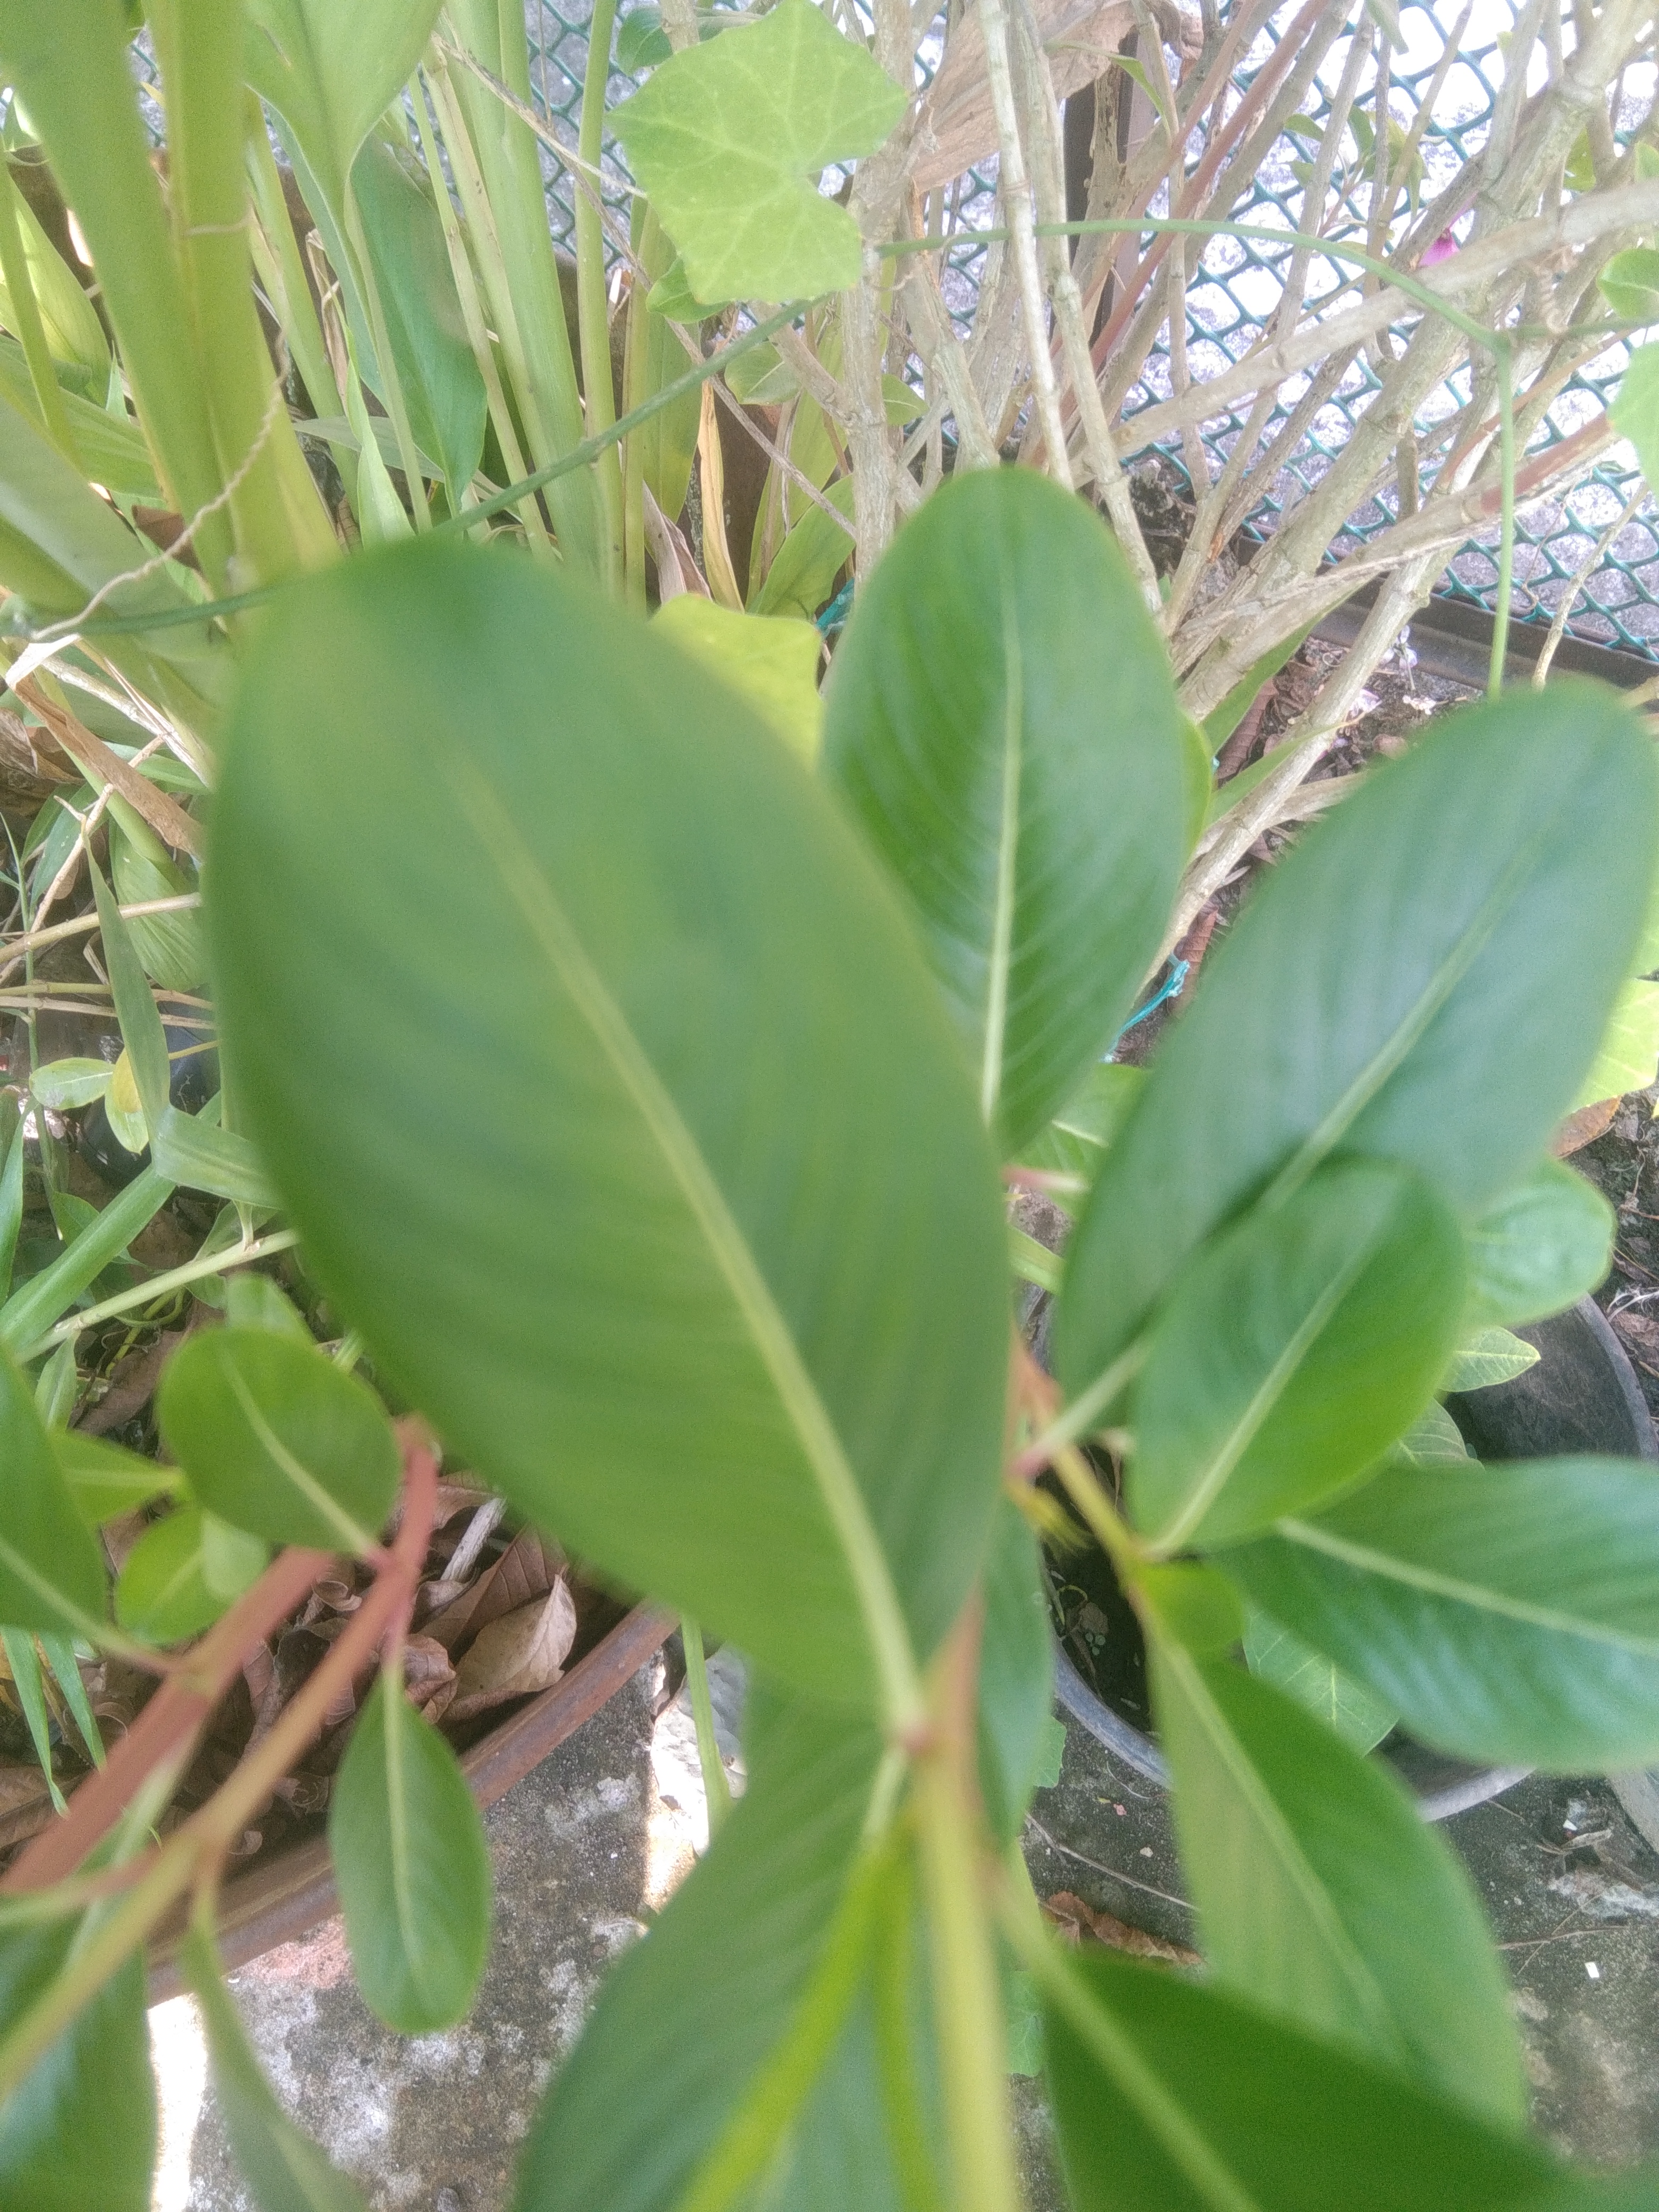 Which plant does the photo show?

rose periwinkle
